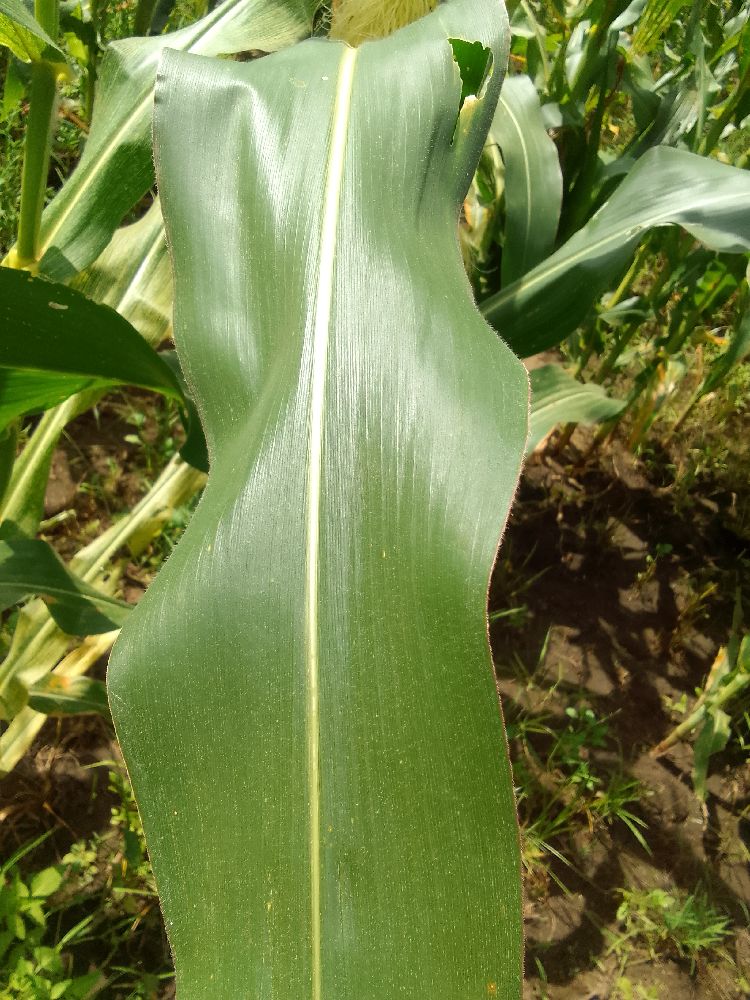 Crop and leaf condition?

maize, healthy
